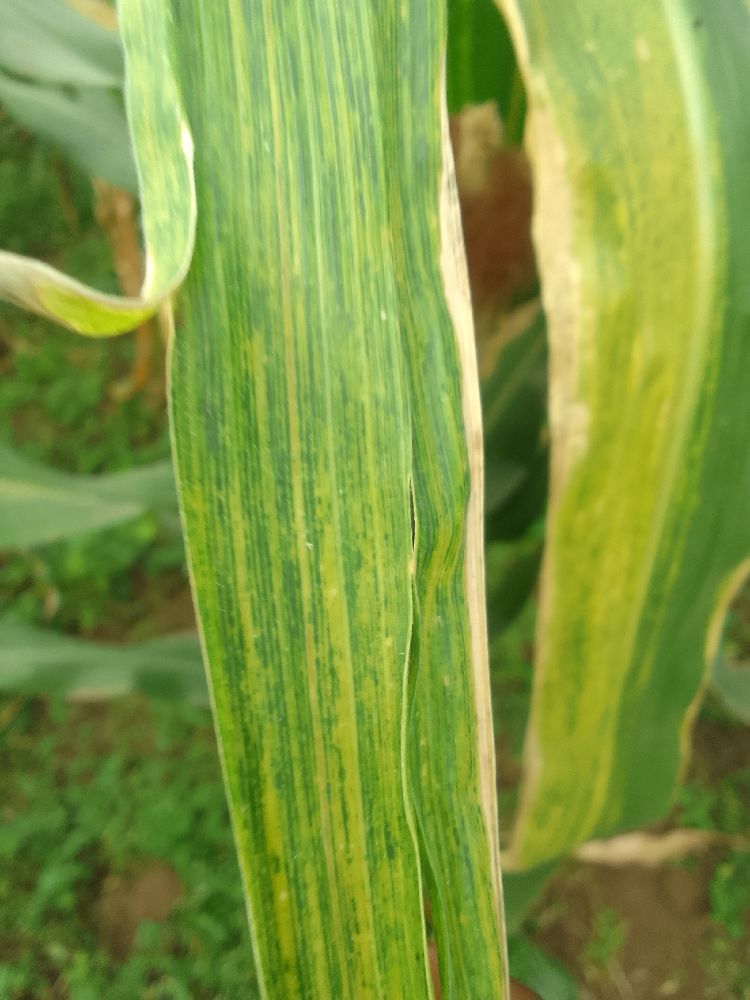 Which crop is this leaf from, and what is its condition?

maize, maize lethal necrosis
